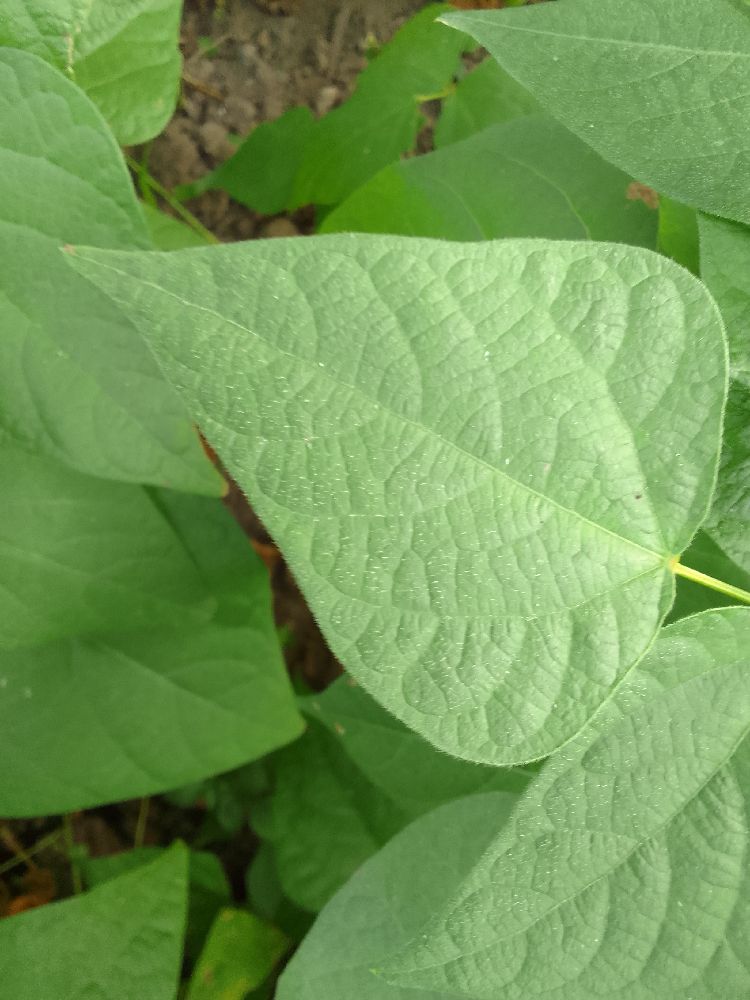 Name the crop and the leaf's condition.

common bean, healthy
